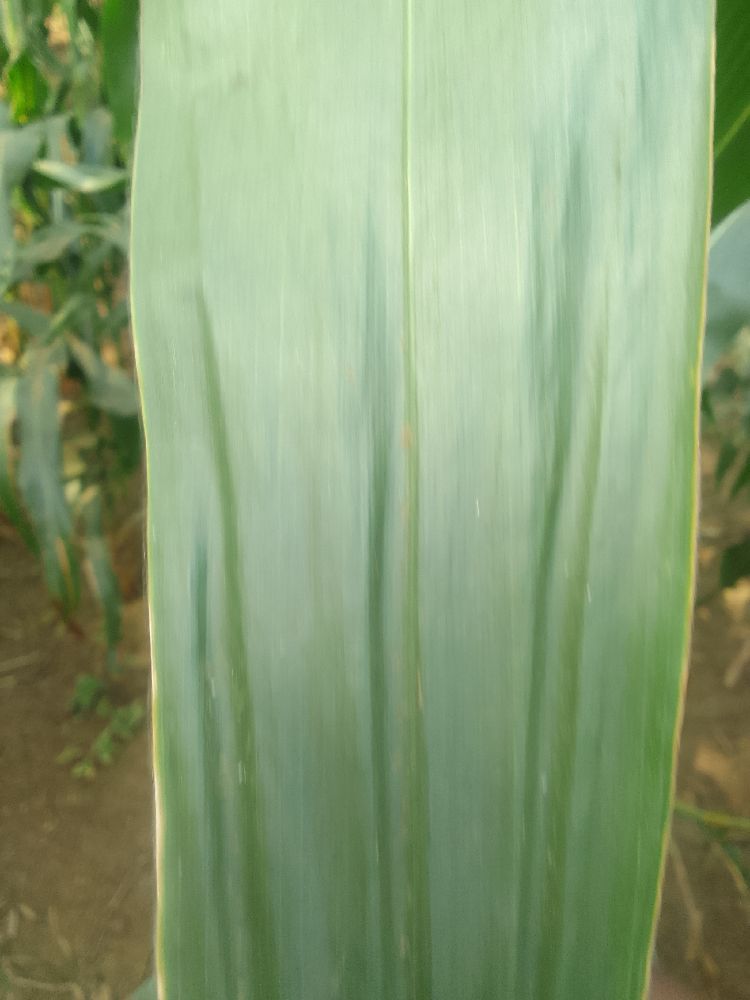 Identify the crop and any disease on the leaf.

maize, healthy
